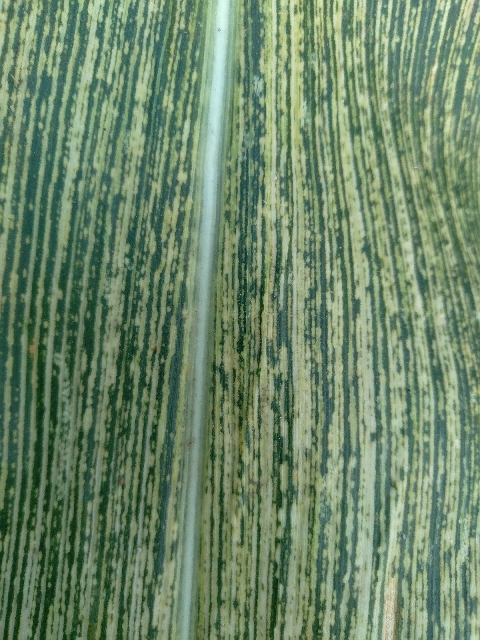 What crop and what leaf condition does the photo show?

maize, maize streak virus
